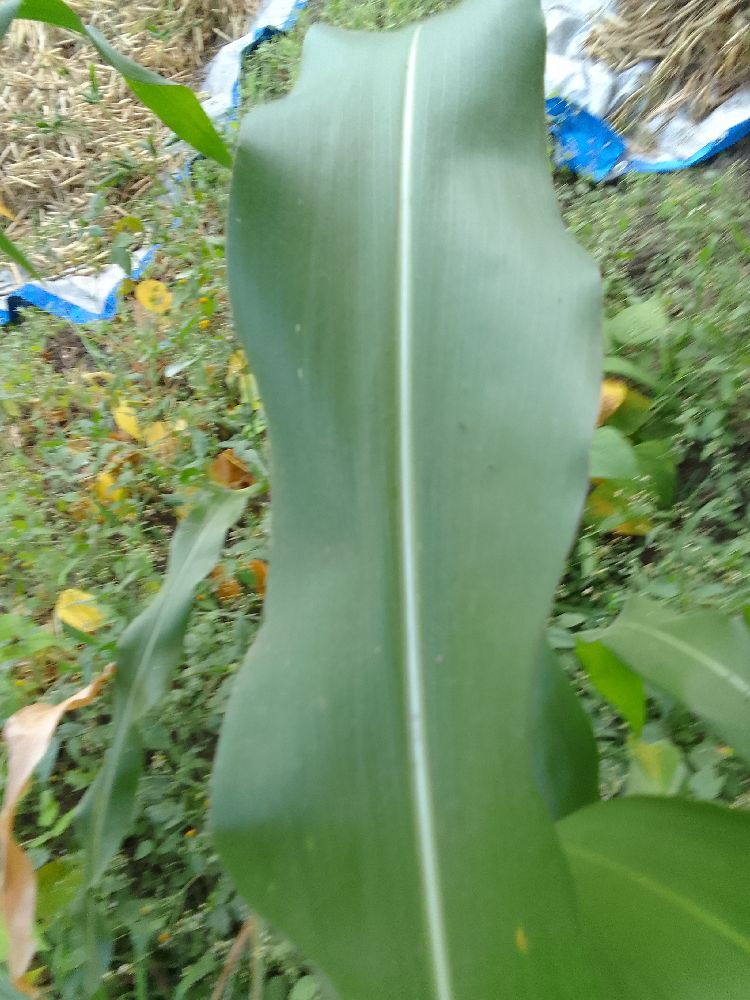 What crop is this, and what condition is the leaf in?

maize, healthy
